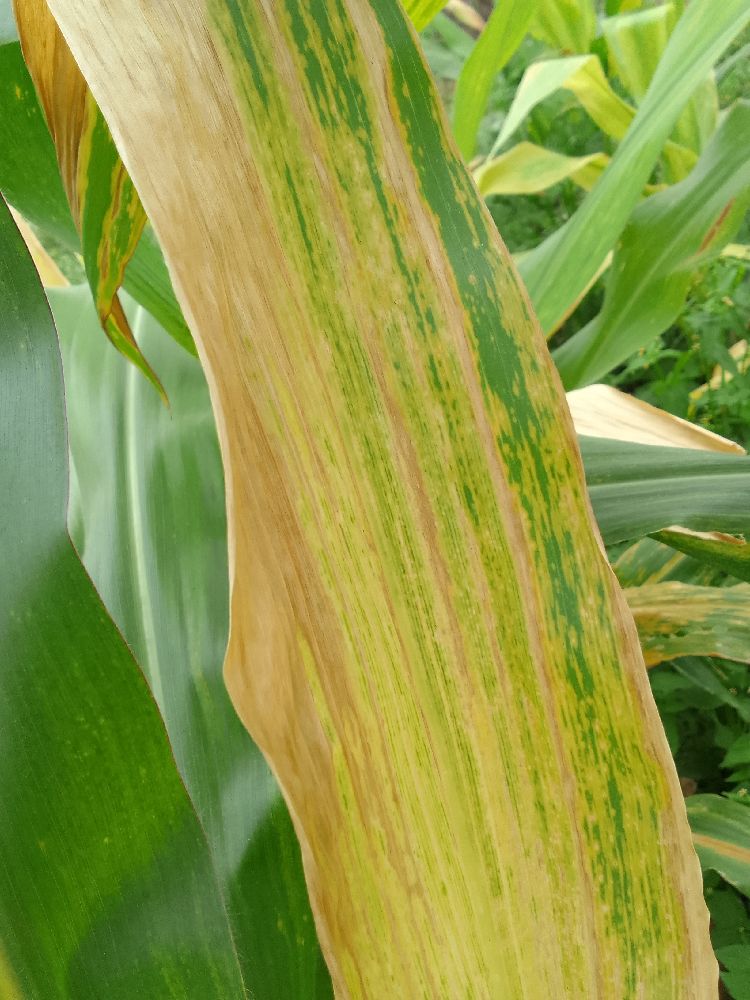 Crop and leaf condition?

maize, maize lethal necrosis
